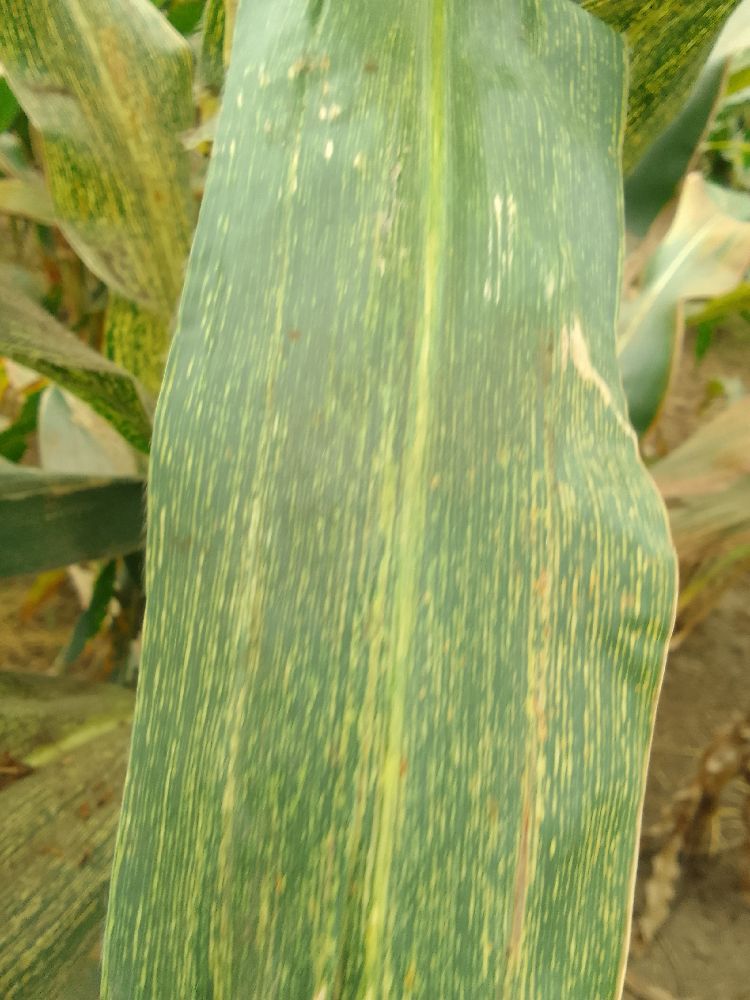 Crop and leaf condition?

maize, maize streak virus
